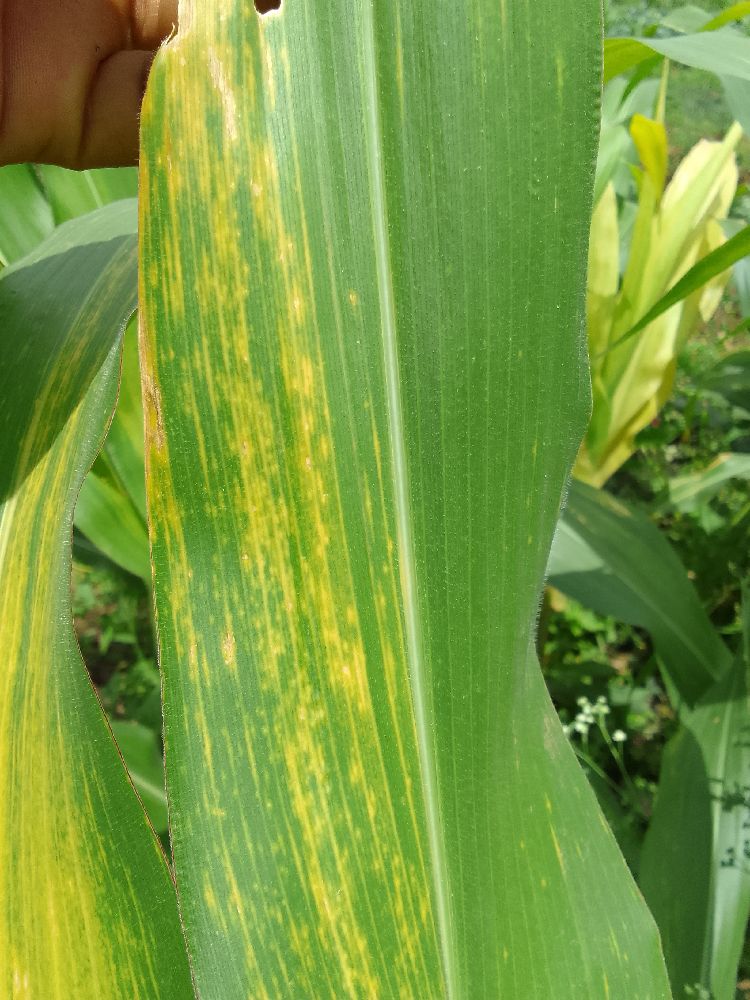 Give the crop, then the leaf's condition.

maize, maize lethal necrosis
